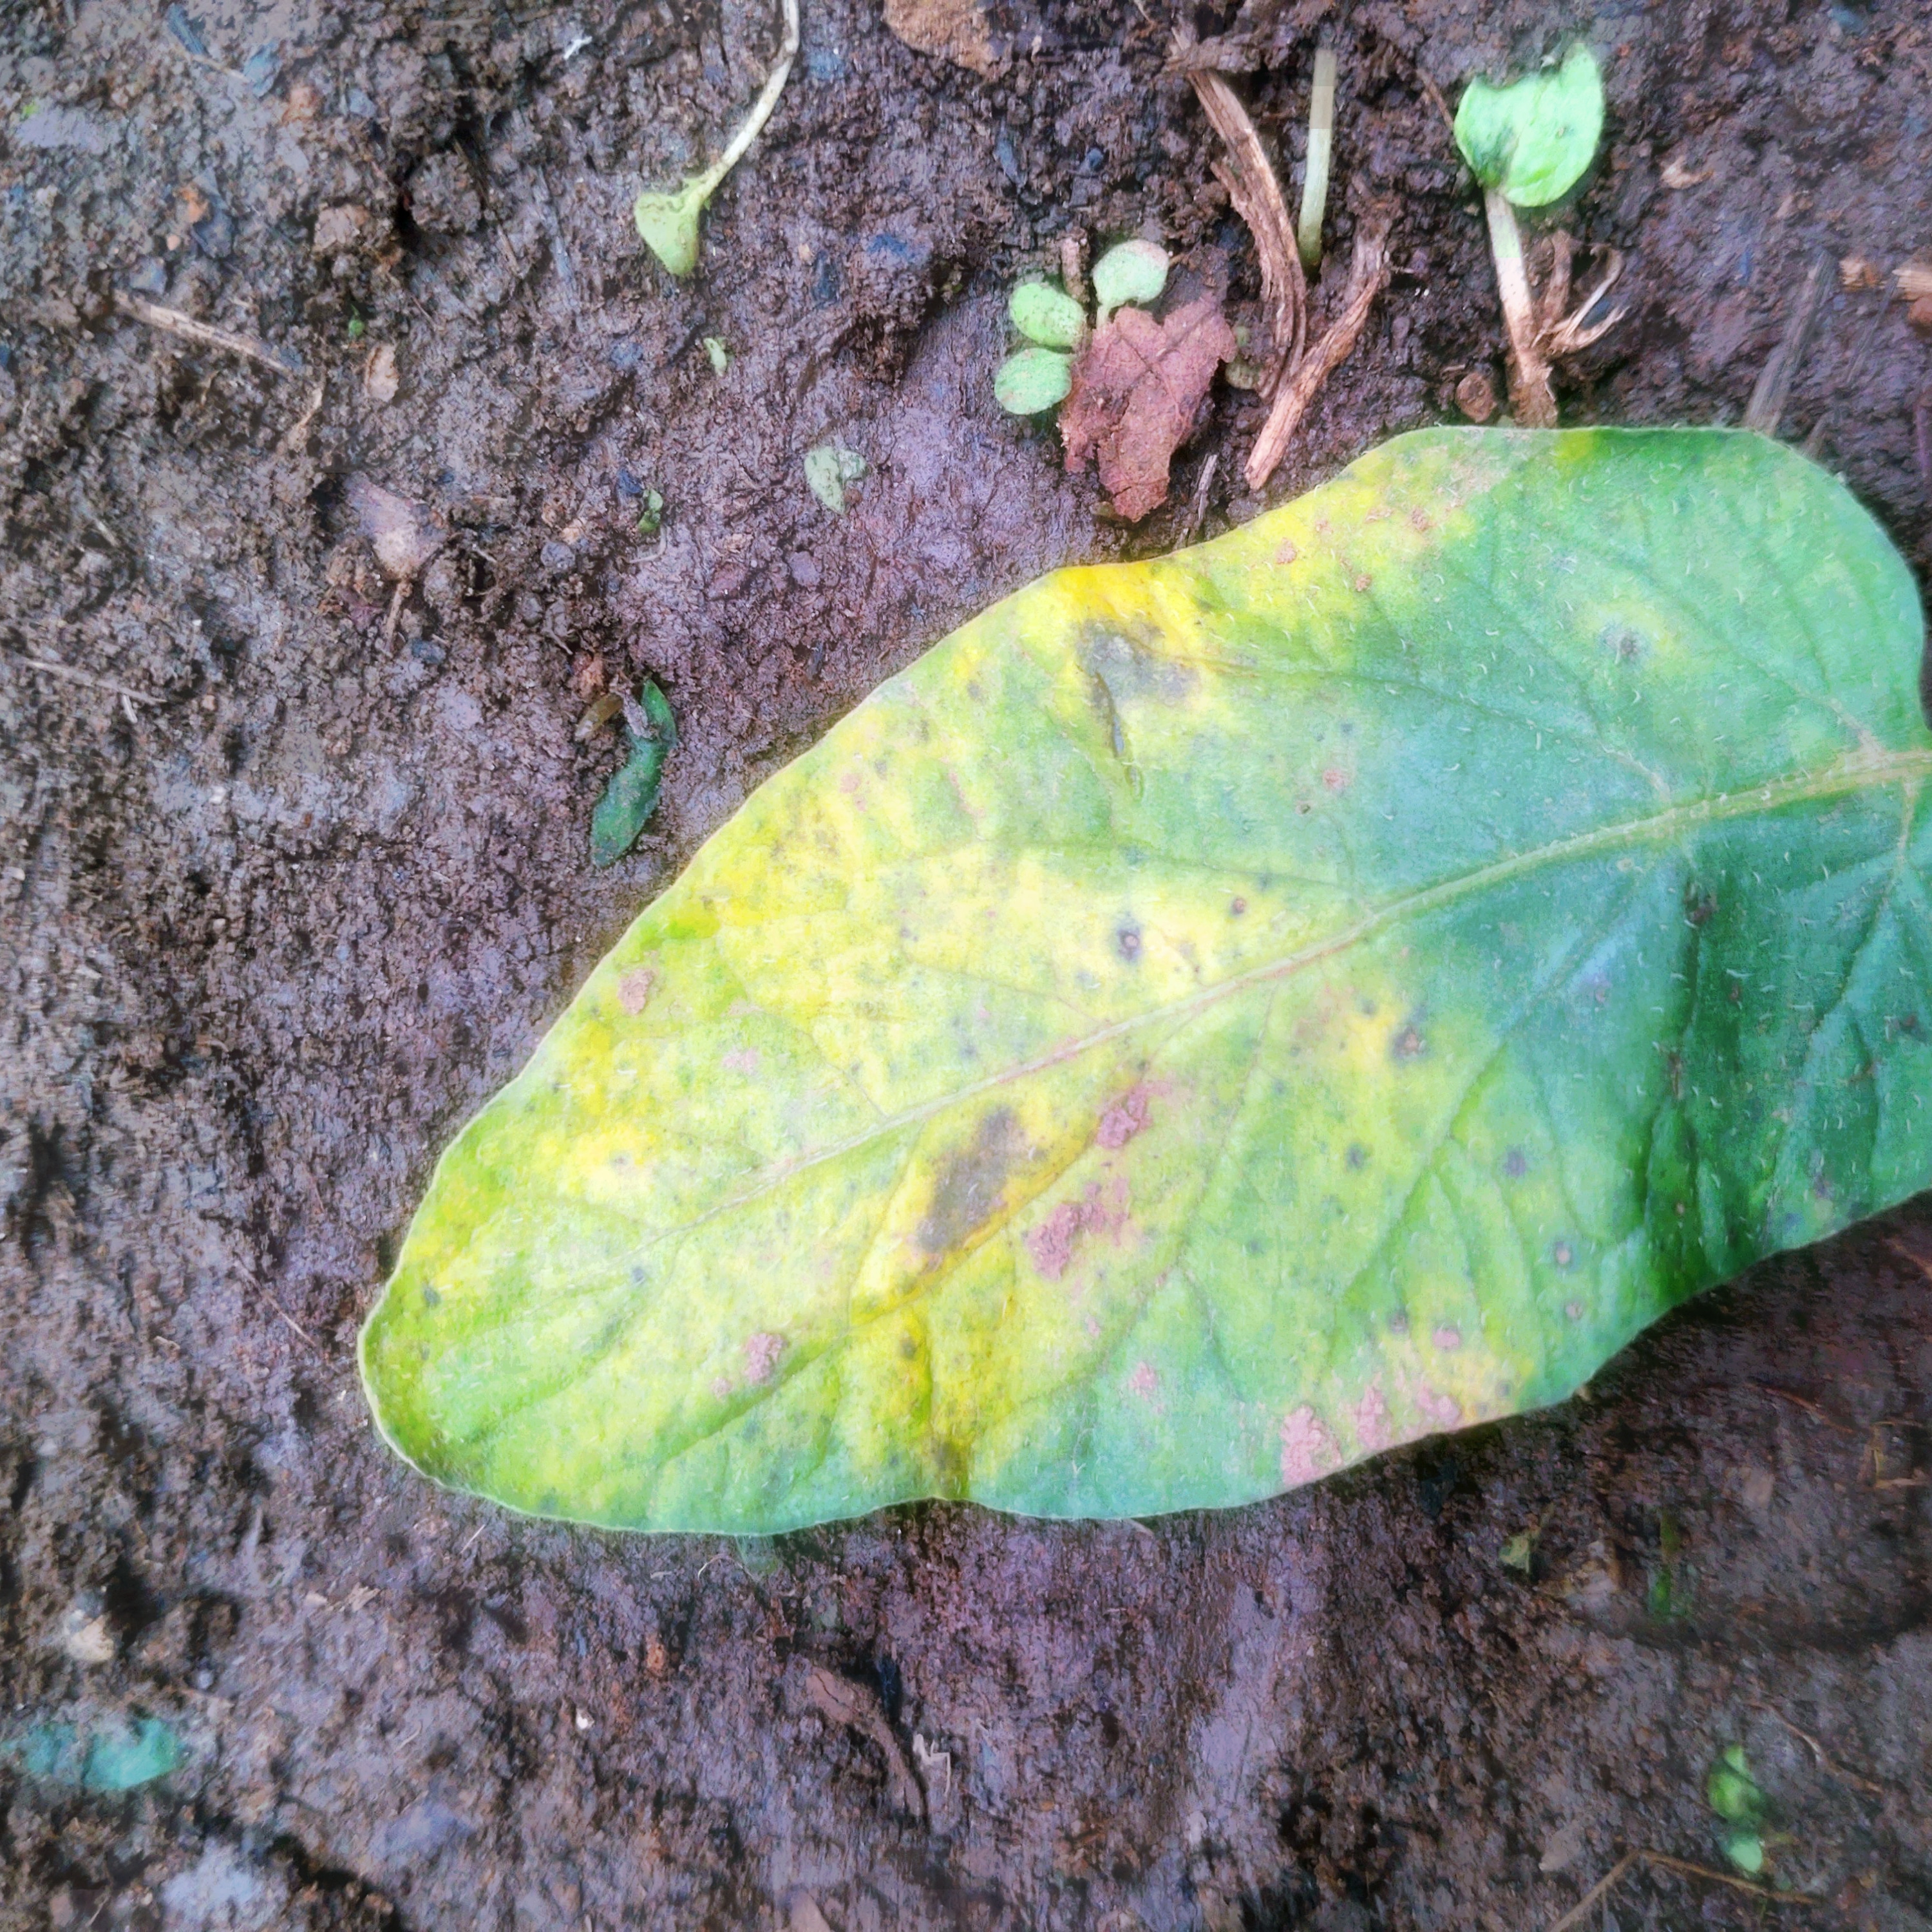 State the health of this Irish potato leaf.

late blight
